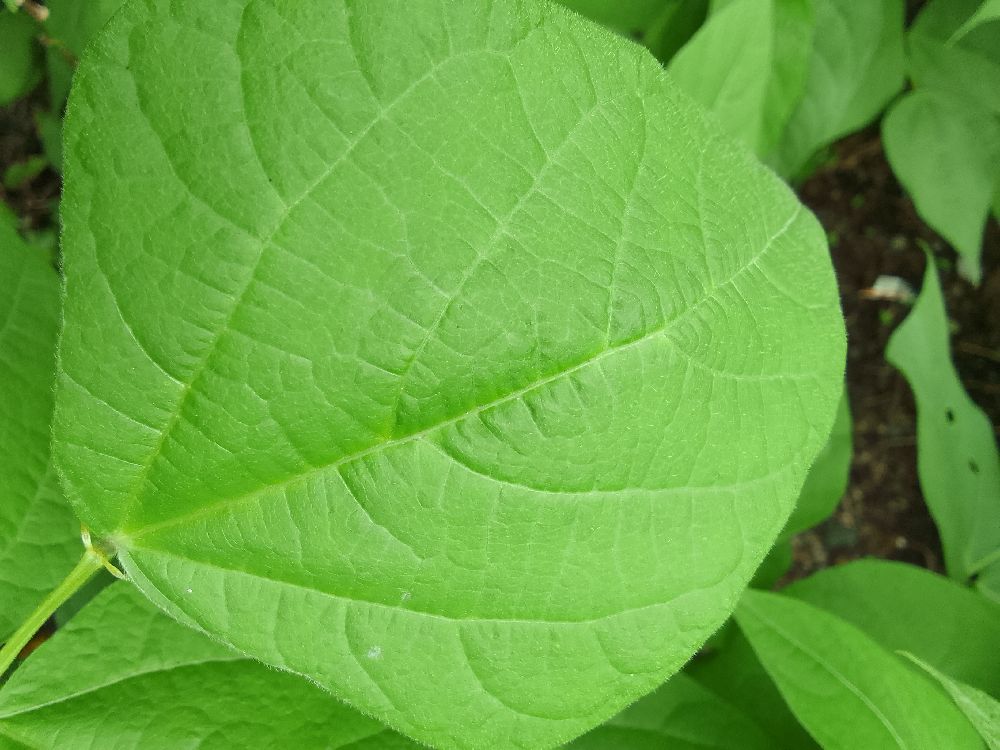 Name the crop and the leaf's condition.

common bean, healthy
